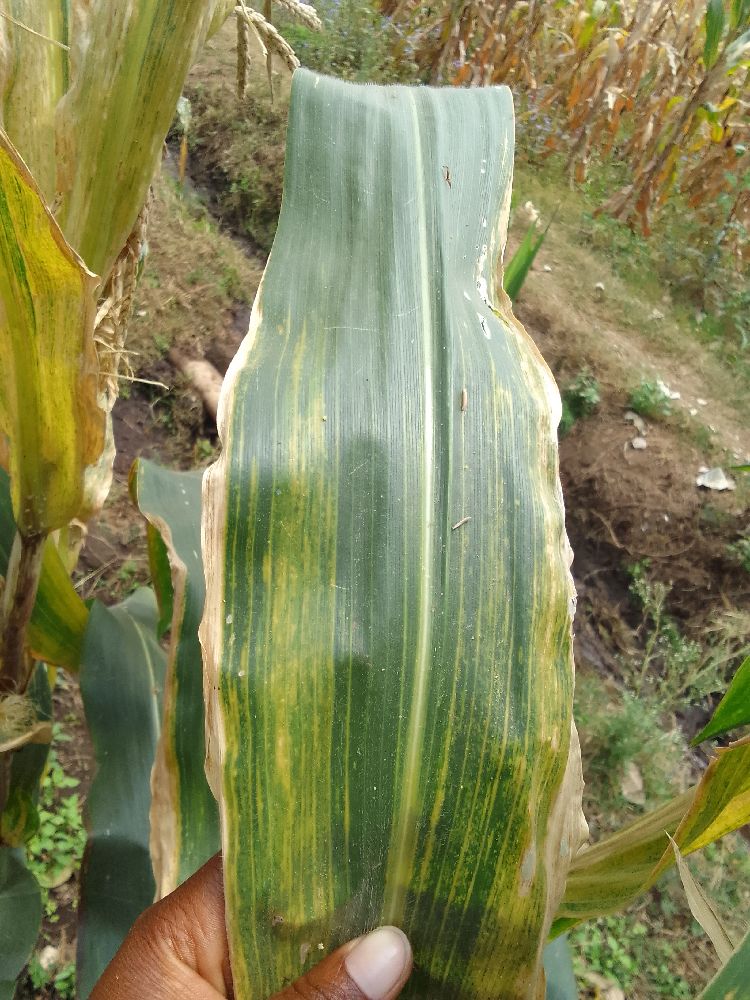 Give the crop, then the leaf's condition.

maize, maize lethal necrosis
